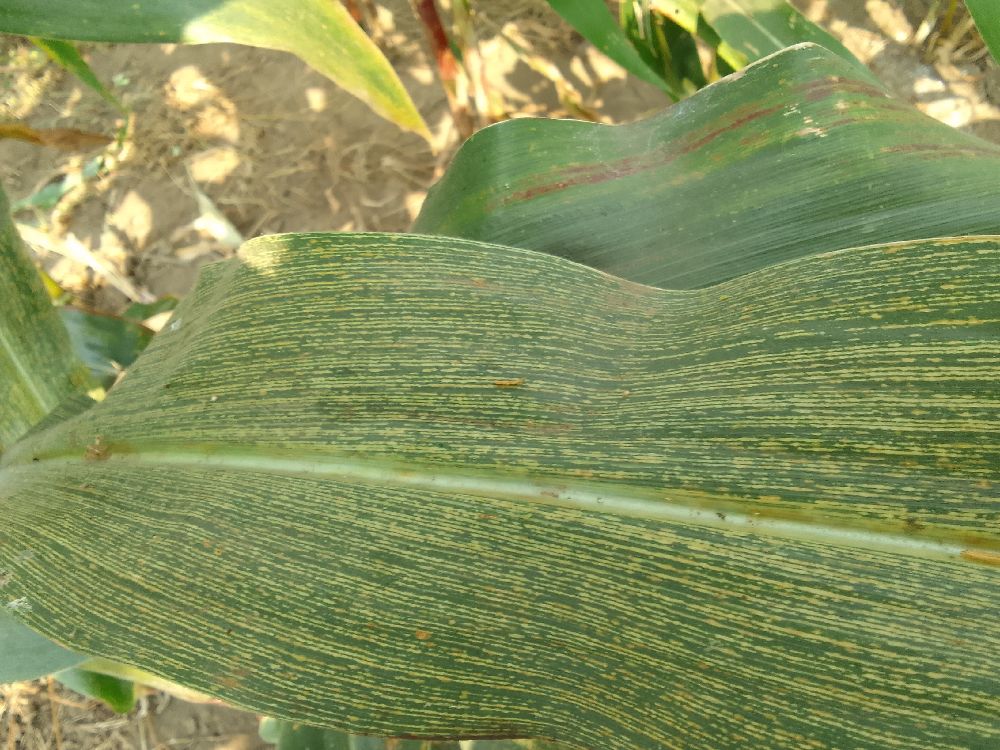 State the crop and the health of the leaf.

maize, maize streak virus
